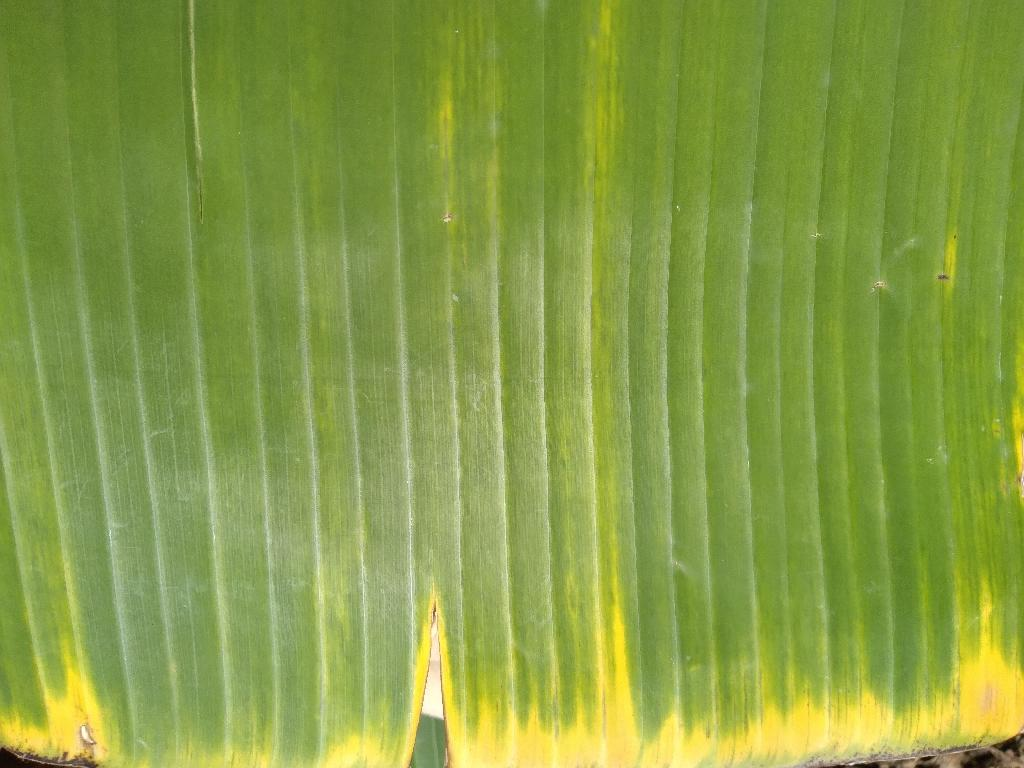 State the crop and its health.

banana, fusarium wilt race 1
